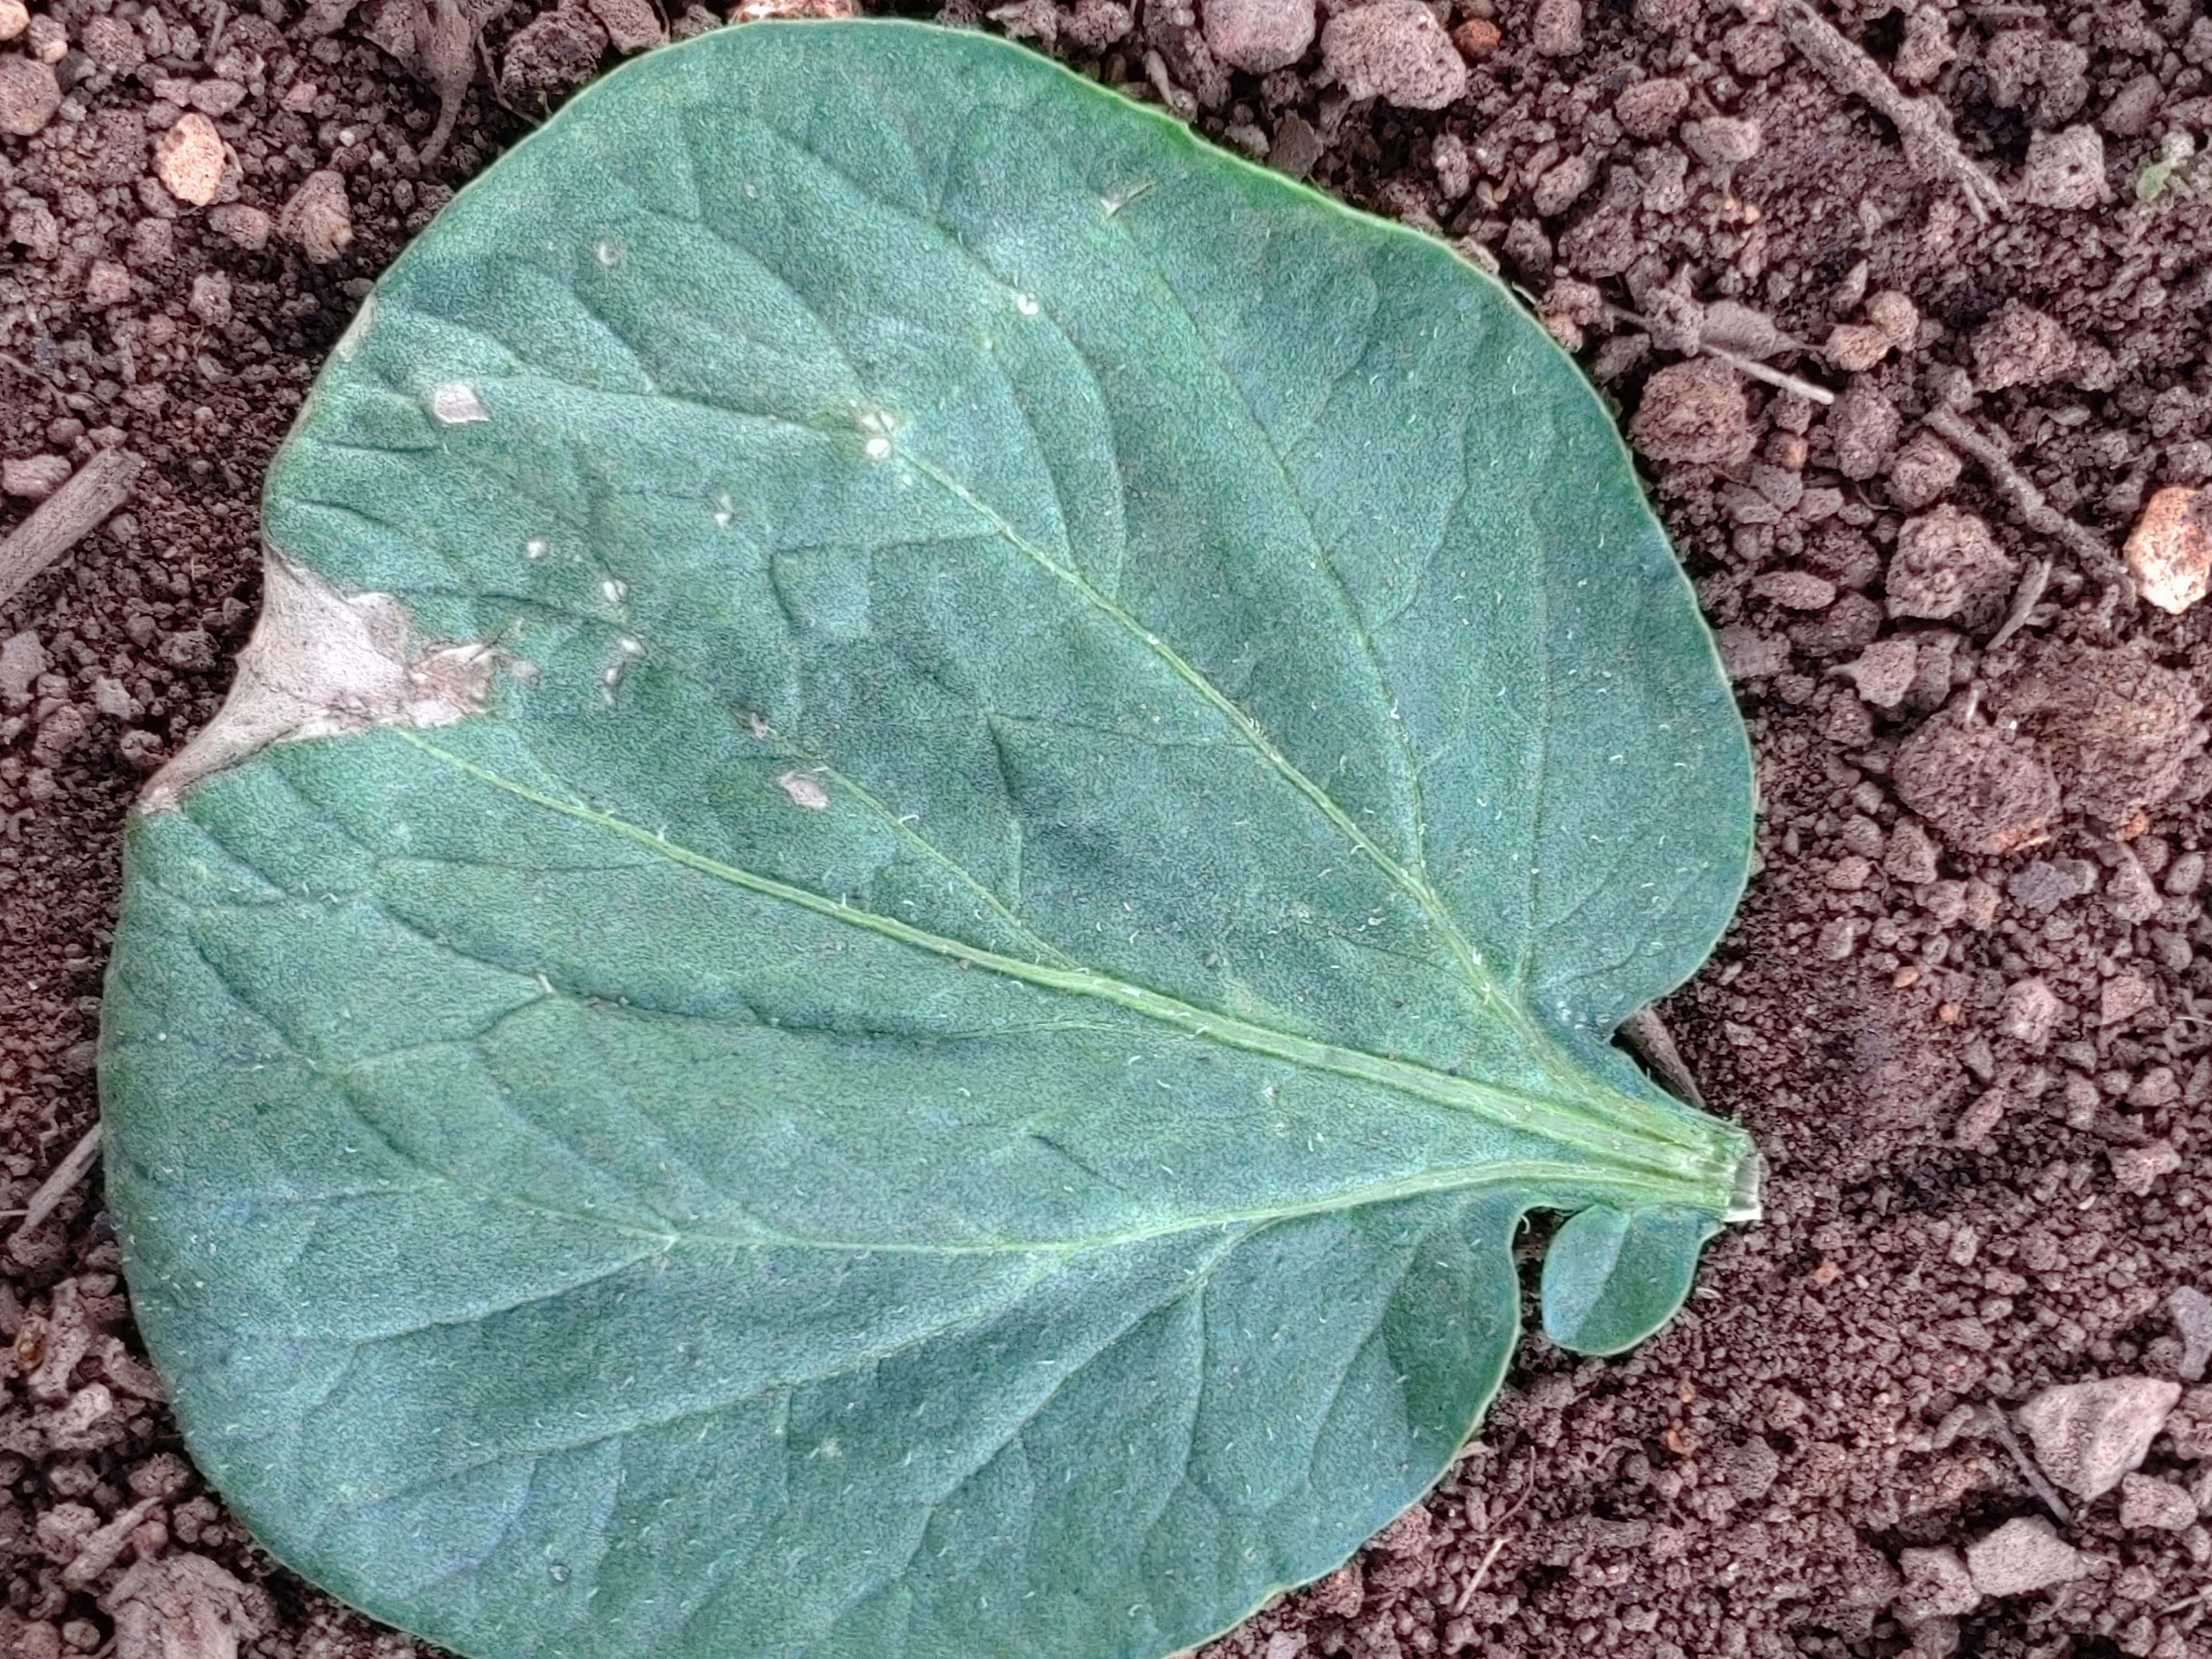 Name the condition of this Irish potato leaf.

early blight
